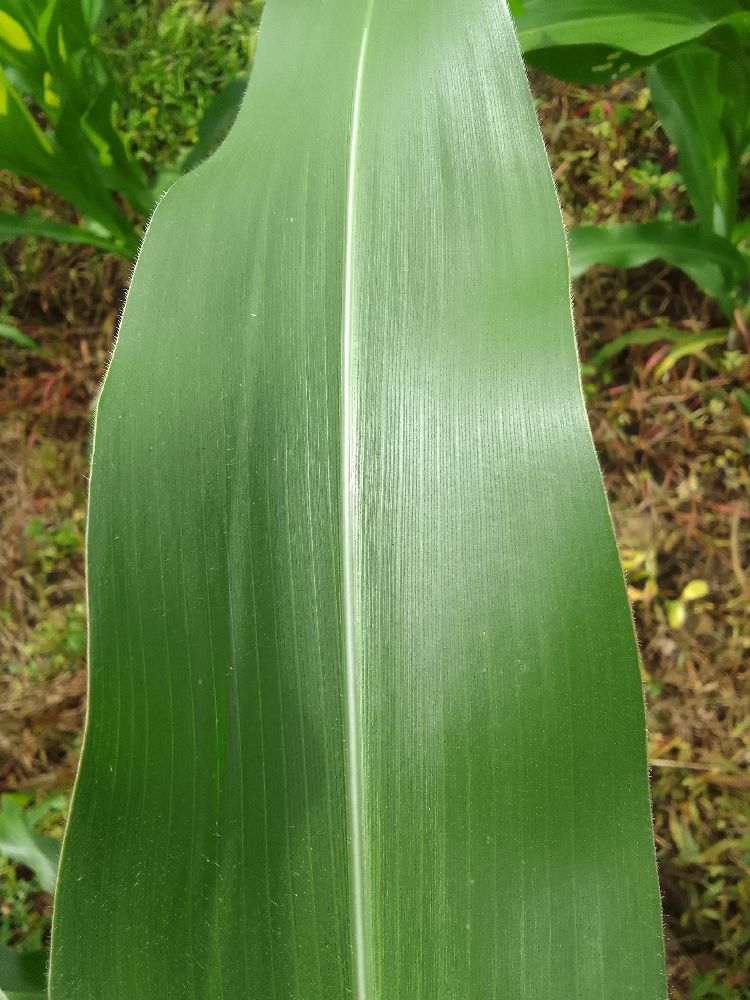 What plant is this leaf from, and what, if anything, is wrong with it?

maize, healthy
